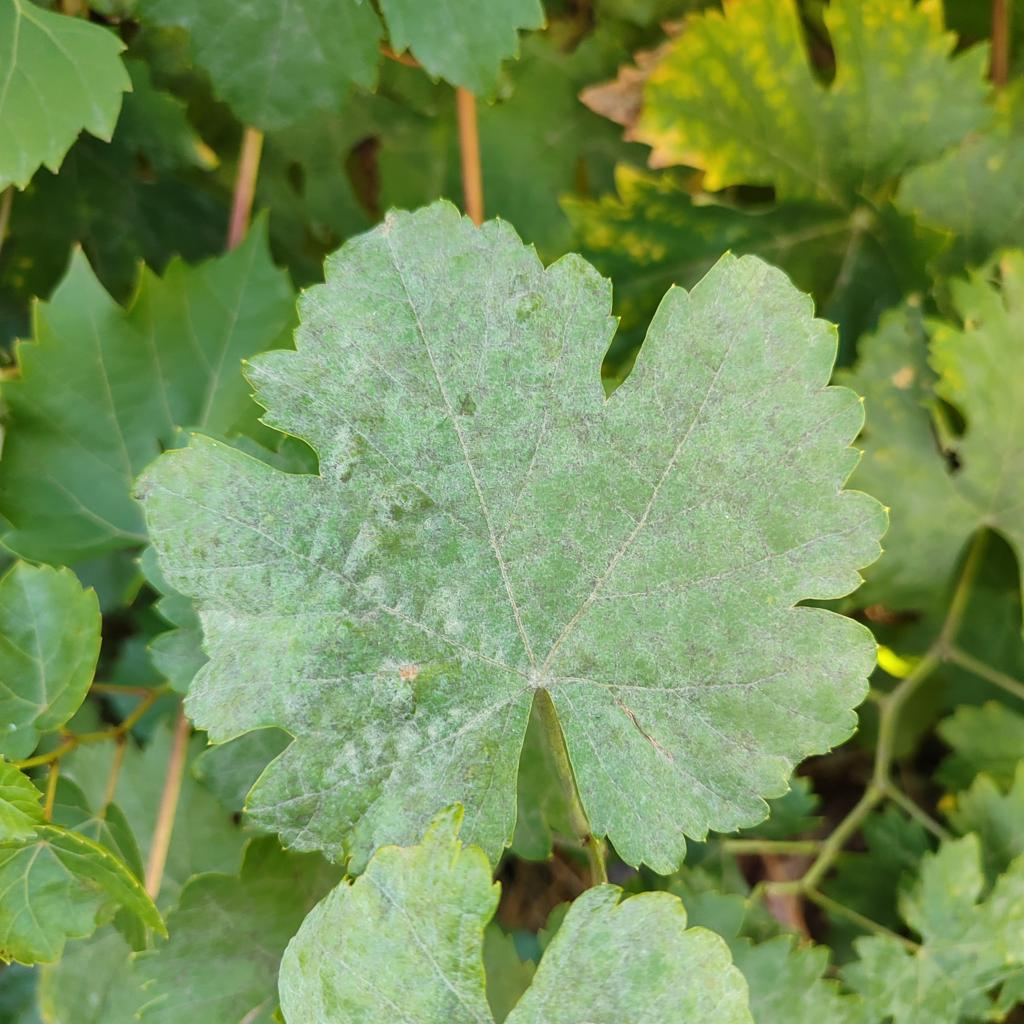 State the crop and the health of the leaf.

grapevine, powdery mildew
